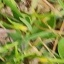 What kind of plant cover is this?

grass
